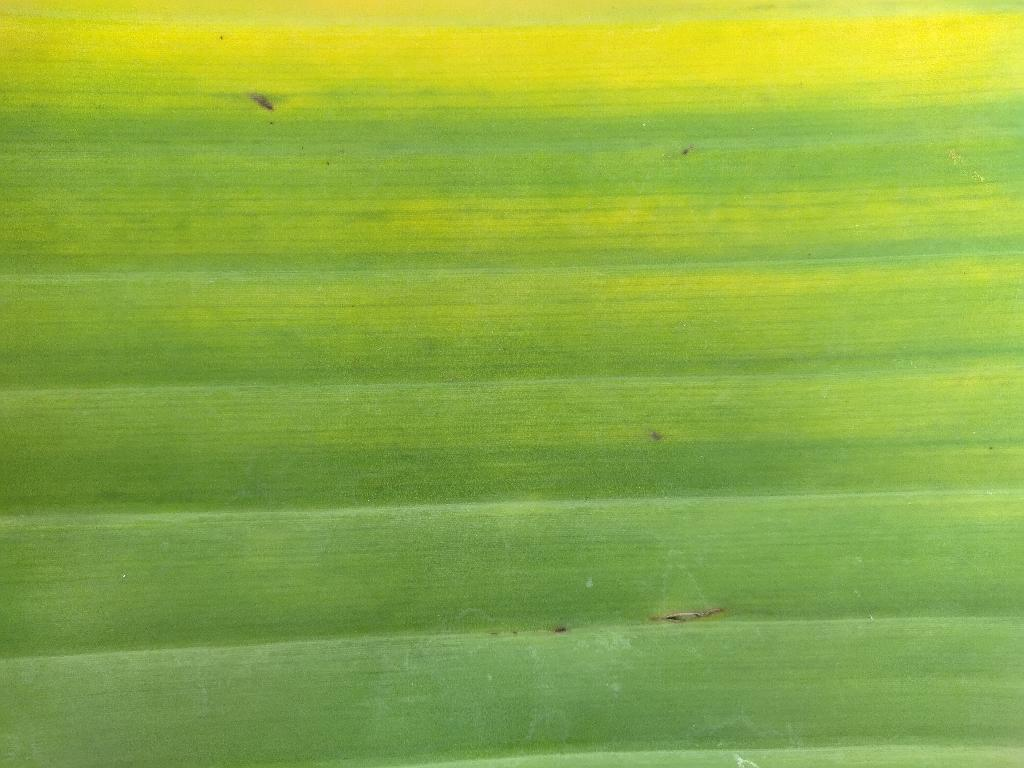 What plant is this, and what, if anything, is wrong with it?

banana, fusarium wilt race 1
